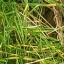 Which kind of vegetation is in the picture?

grass
